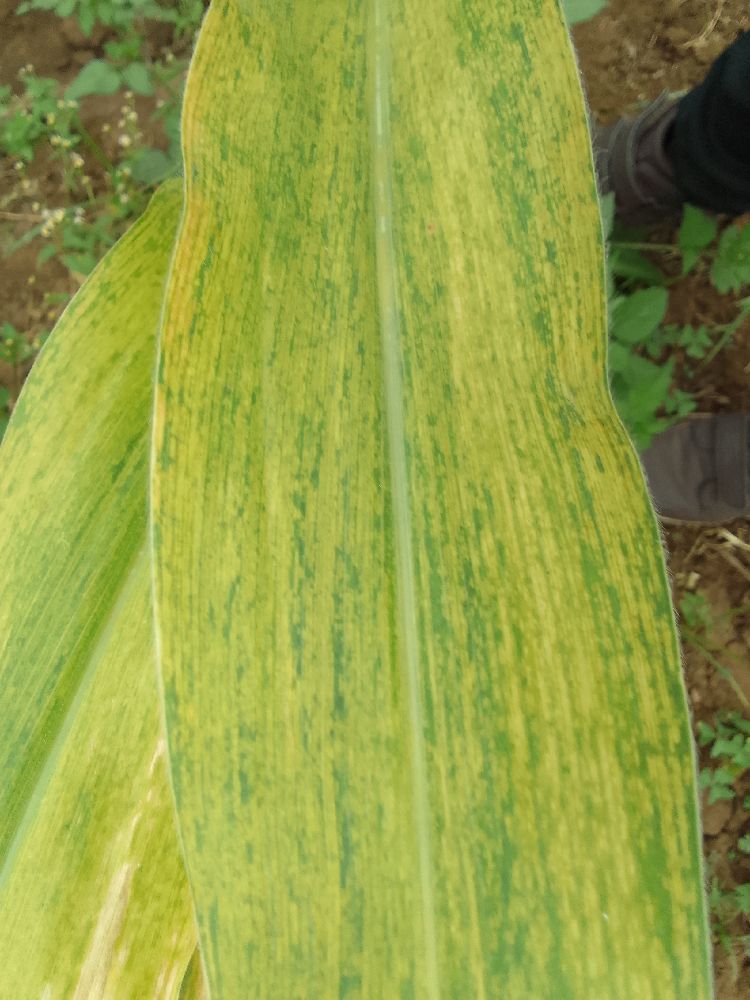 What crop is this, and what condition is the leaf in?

maize, maize lethal necrosis
